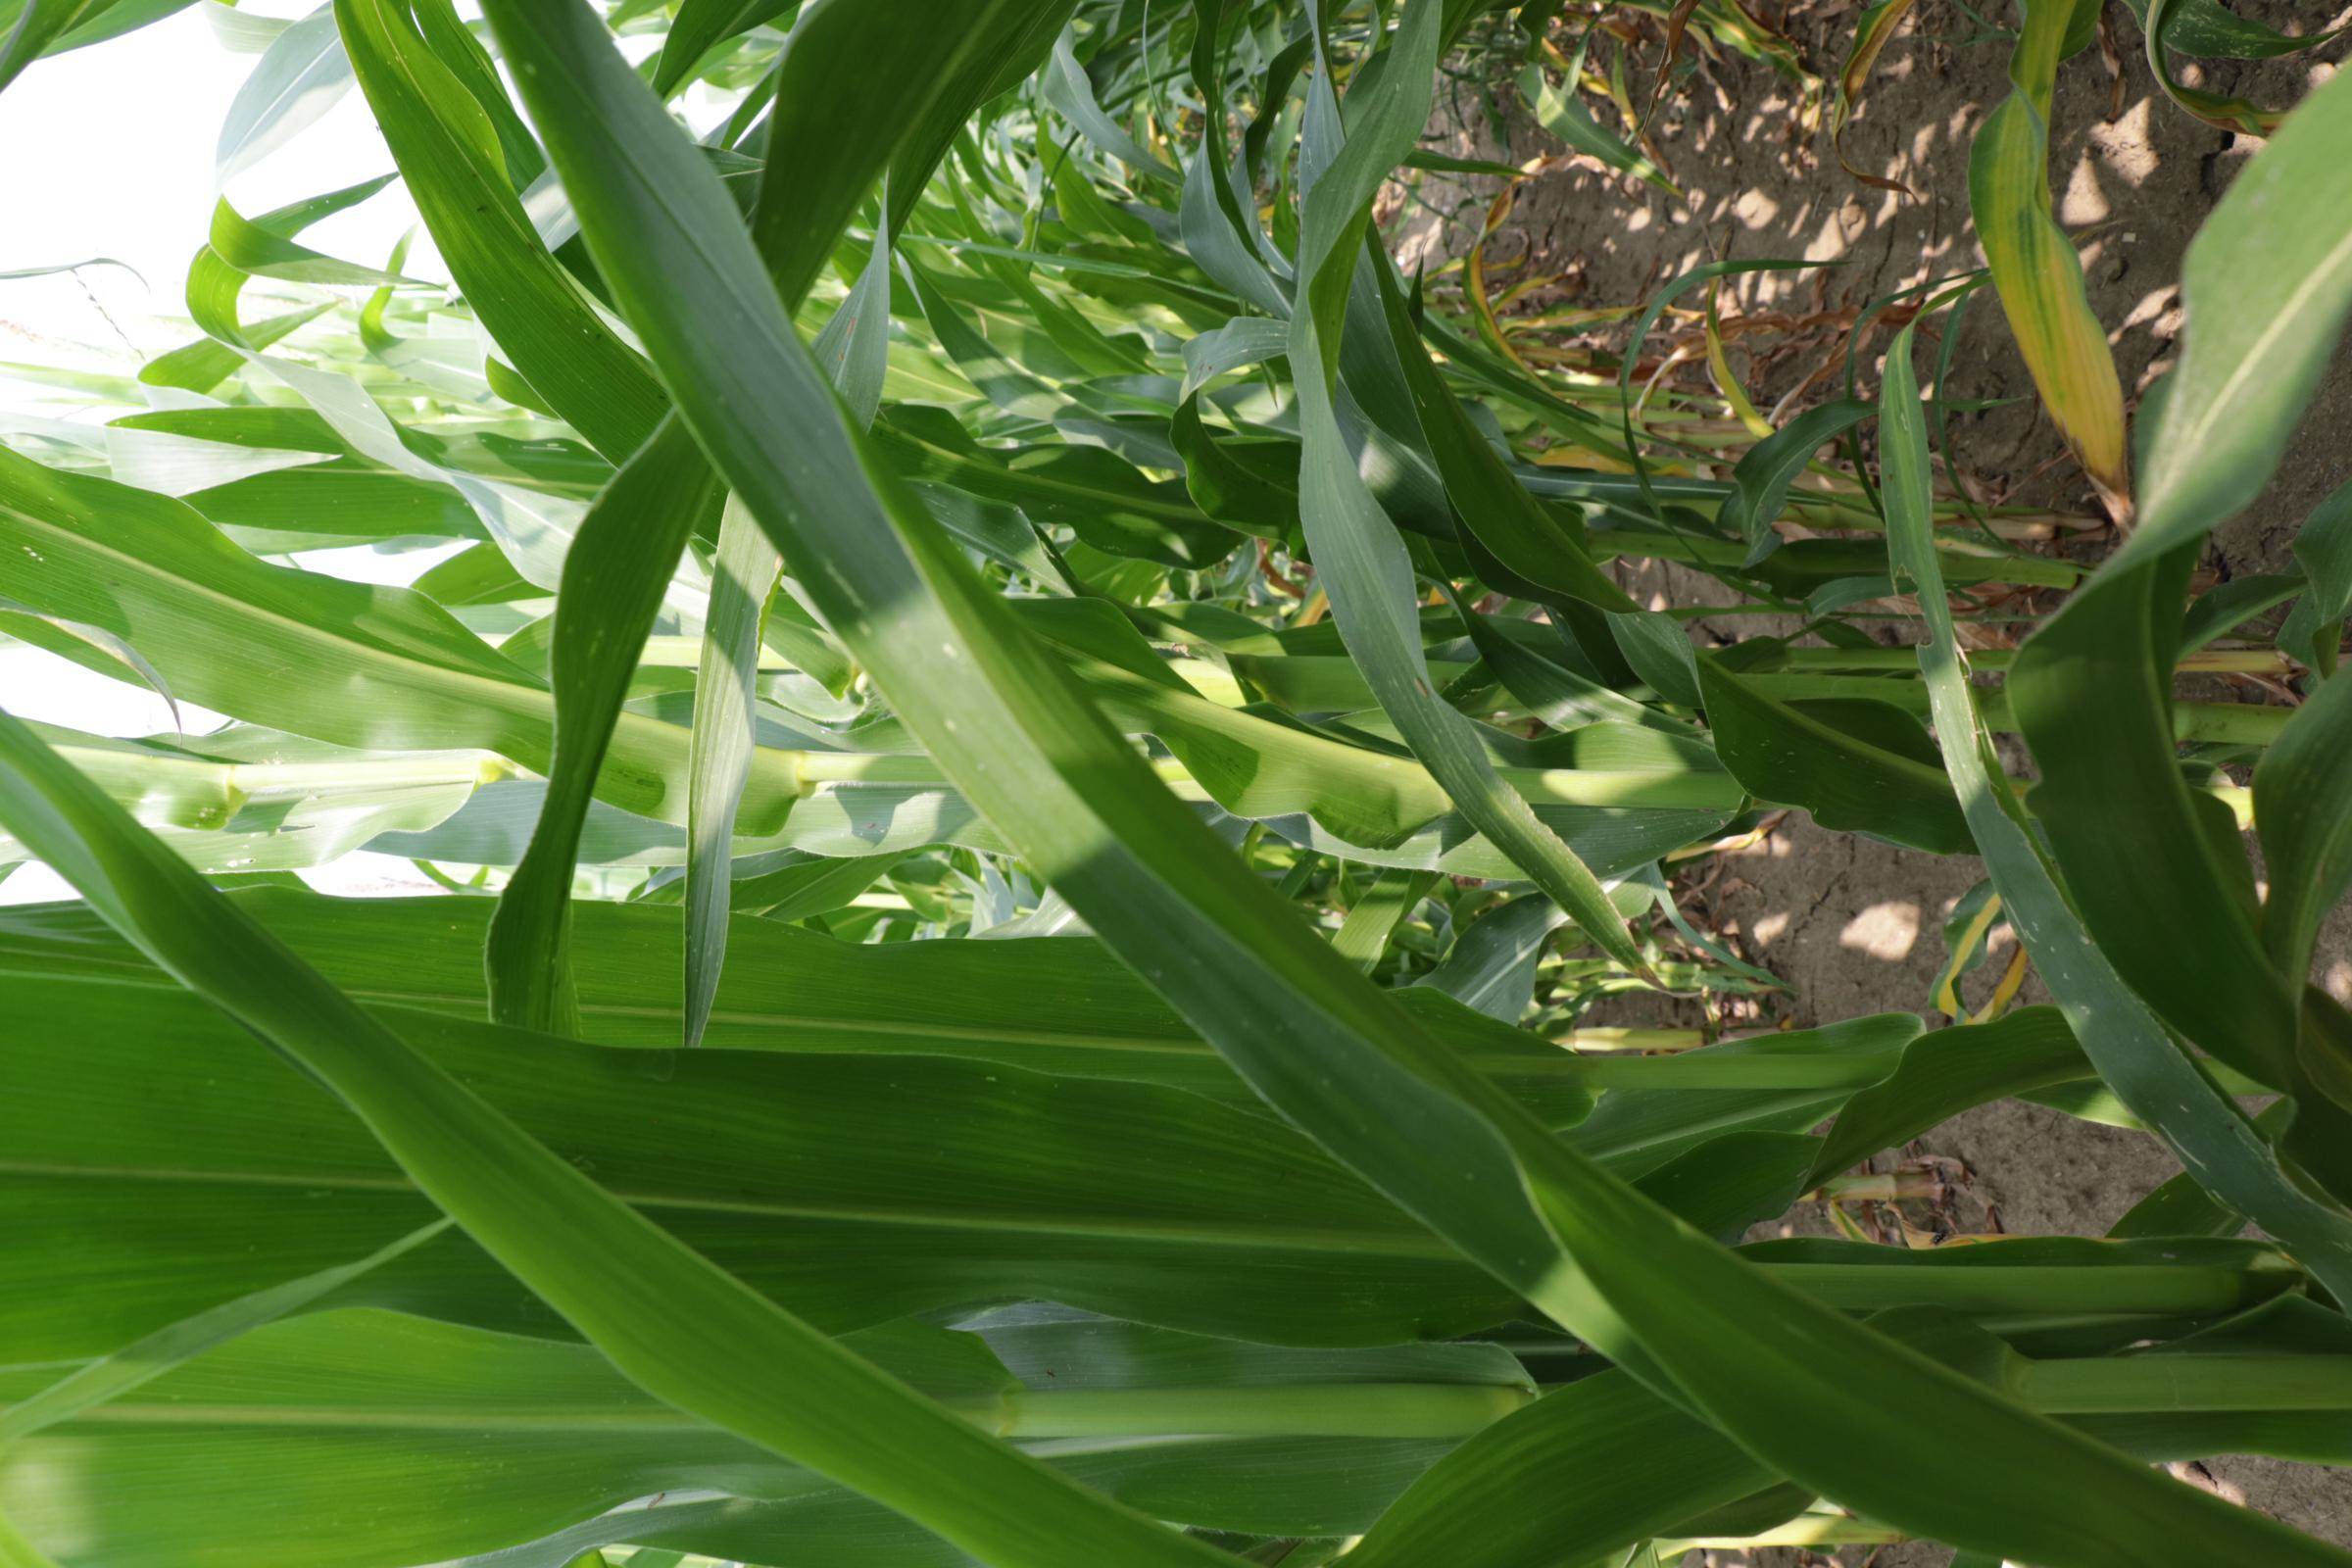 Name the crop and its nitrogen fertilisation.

maize, full nitrogen fertilisation
